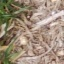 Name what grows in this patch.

grass
